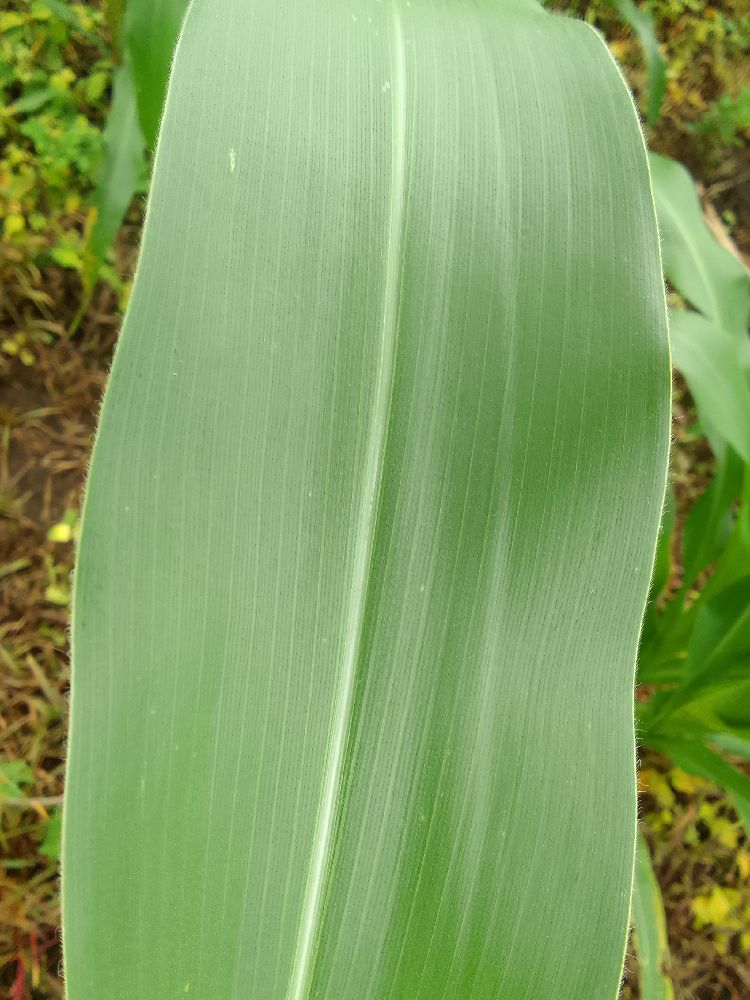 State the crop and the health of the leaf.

maize, healthy
